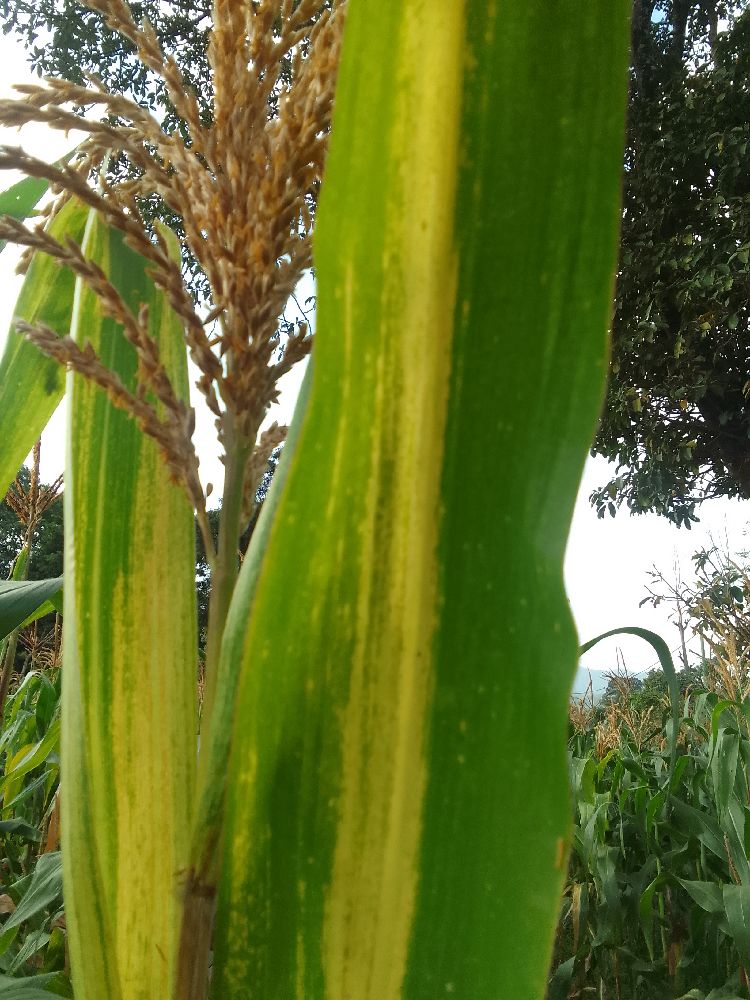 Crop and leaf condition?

maize, maize lethal necrosis
